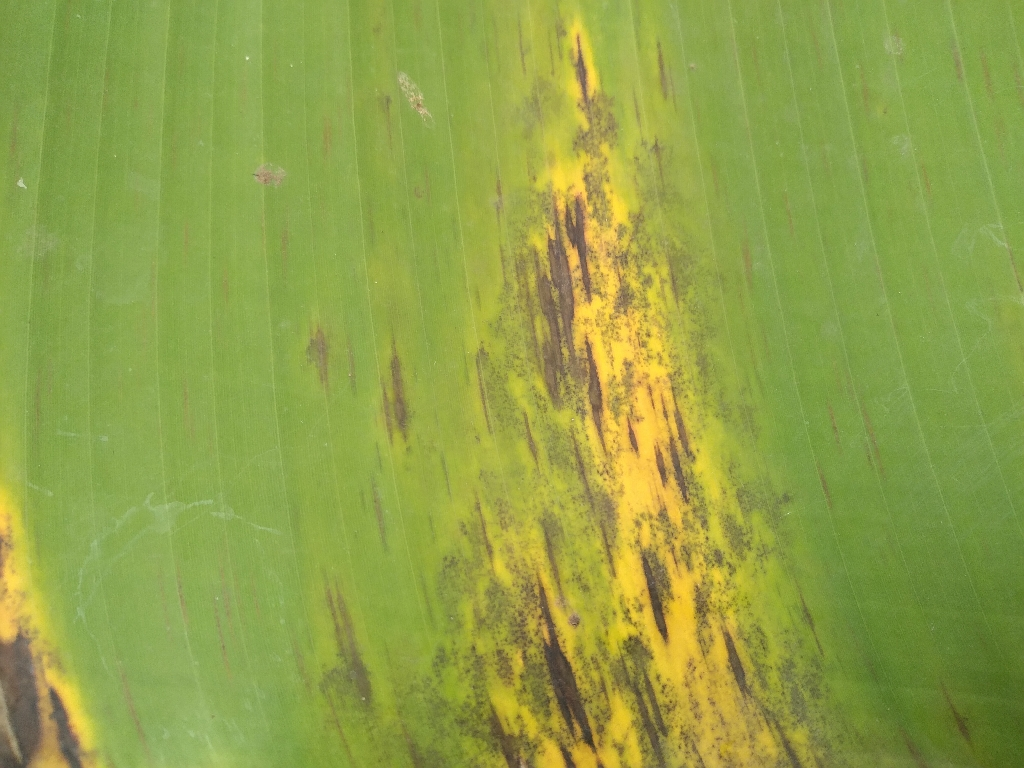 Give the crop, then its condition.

banana, black sigatoka
